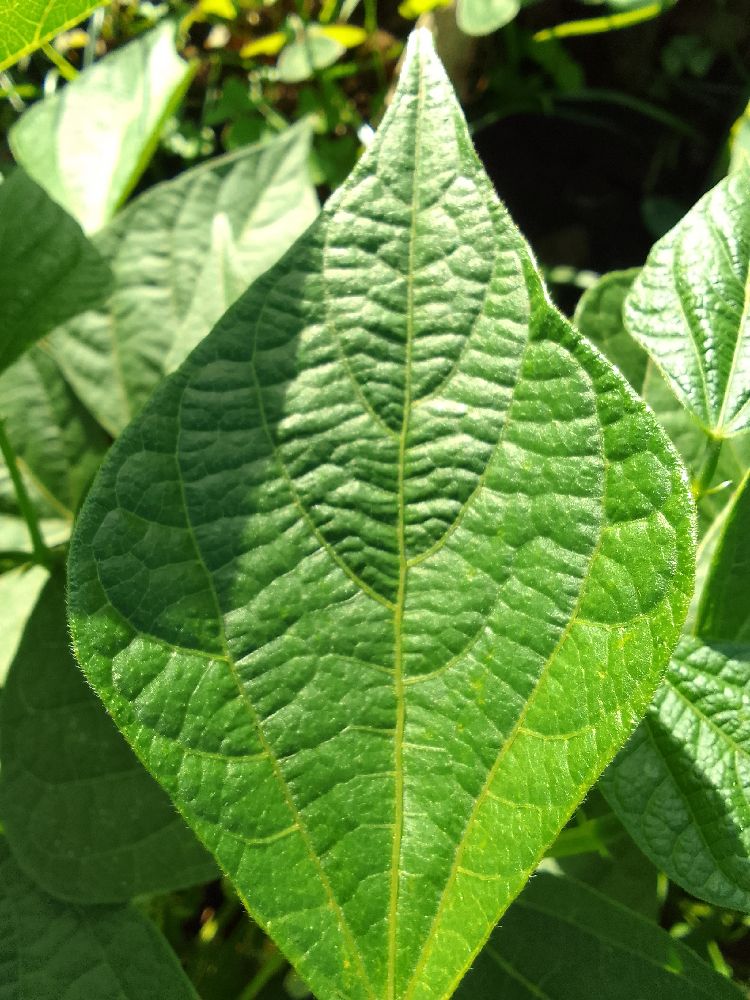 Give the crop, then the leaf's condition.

common bean, healthy
